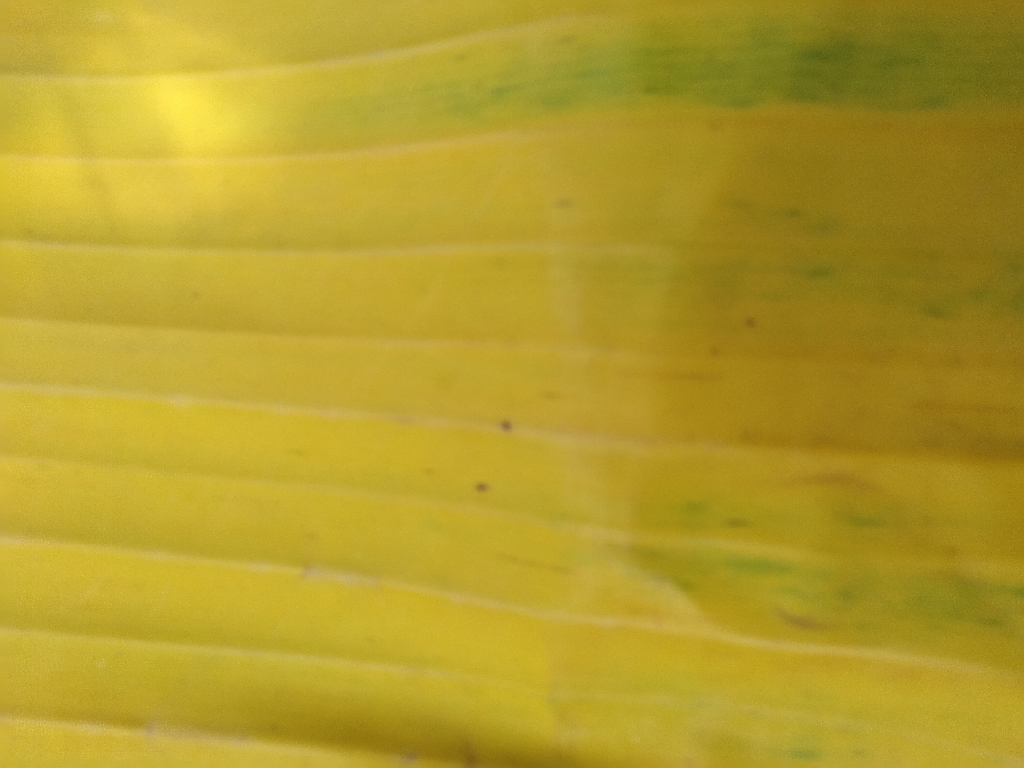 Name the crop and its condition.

banana, fusarium wilt race 1
